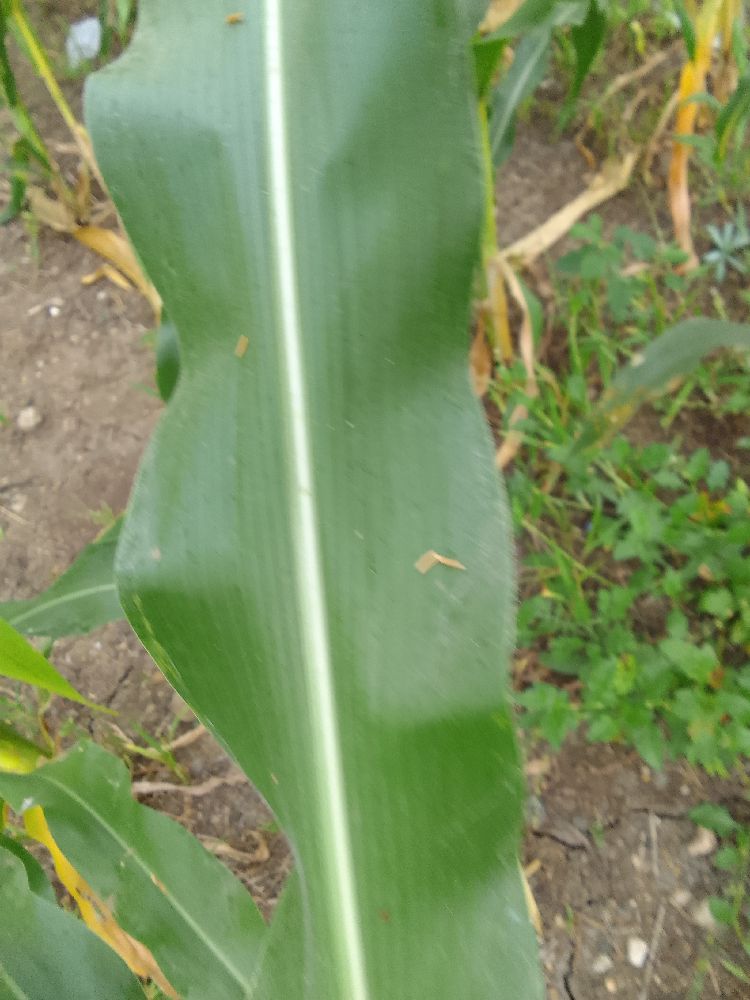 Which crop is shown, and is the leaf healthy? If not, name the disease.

maize, healthy
